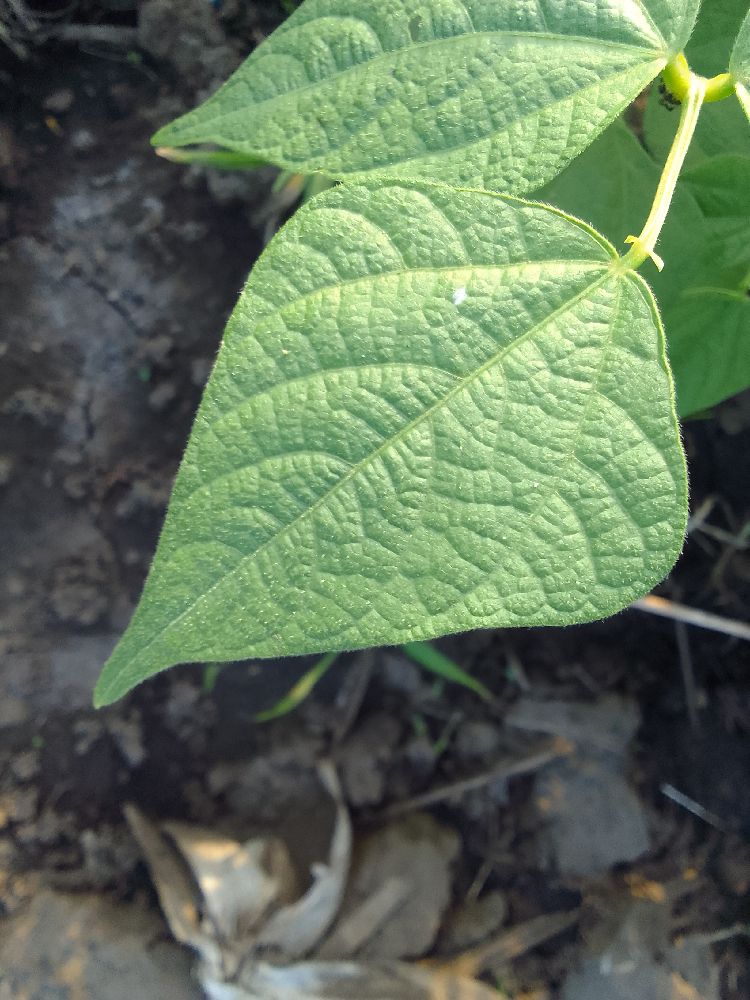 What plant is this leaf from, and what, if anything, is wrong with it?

common bean, healthy
